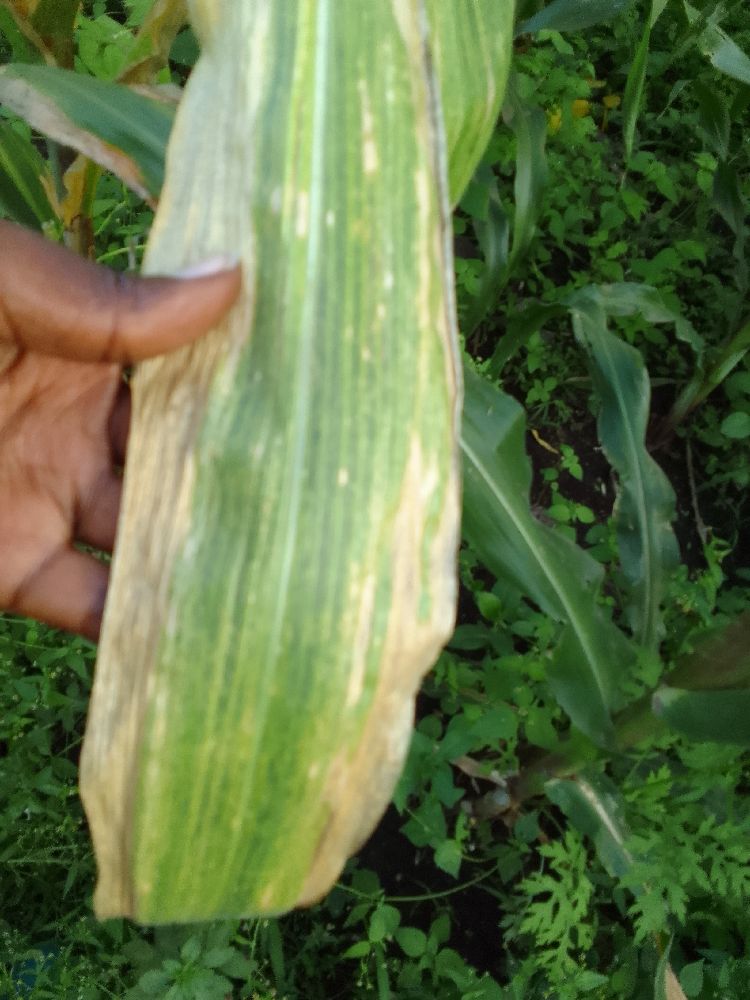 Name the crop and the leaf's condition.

maize, maize lethal necrosis
